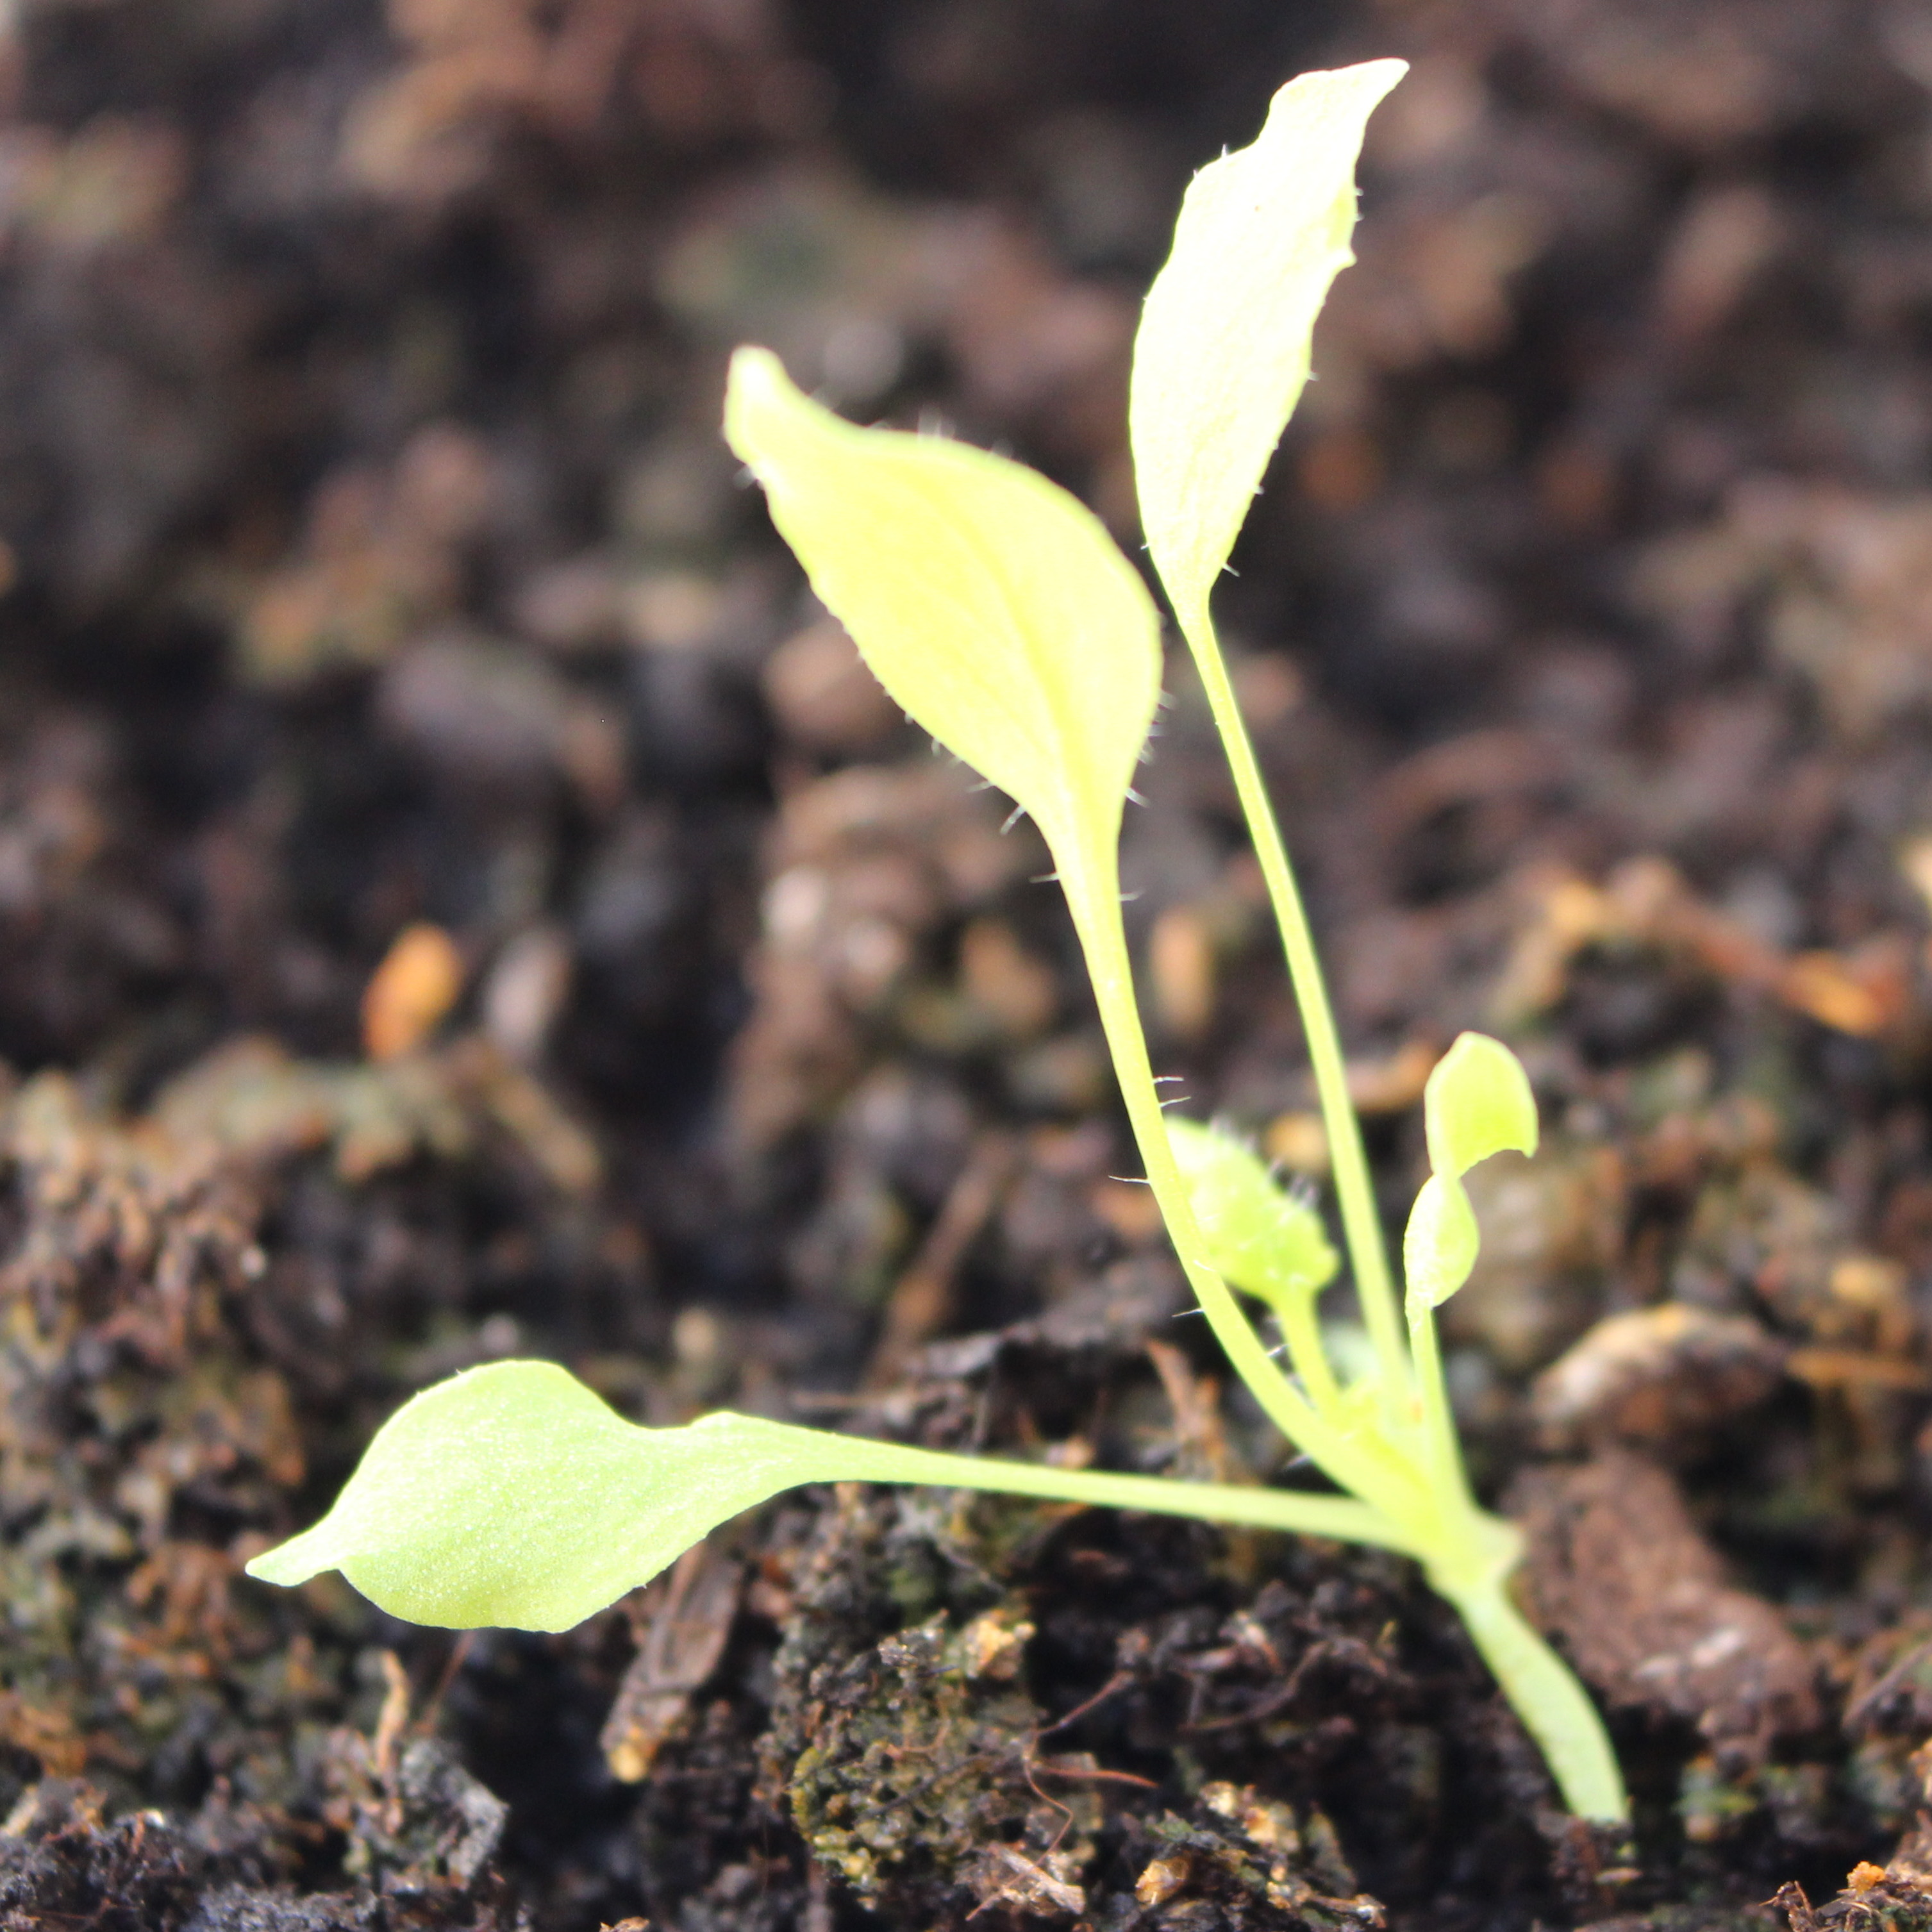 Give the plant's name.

Papaver rhoeas
